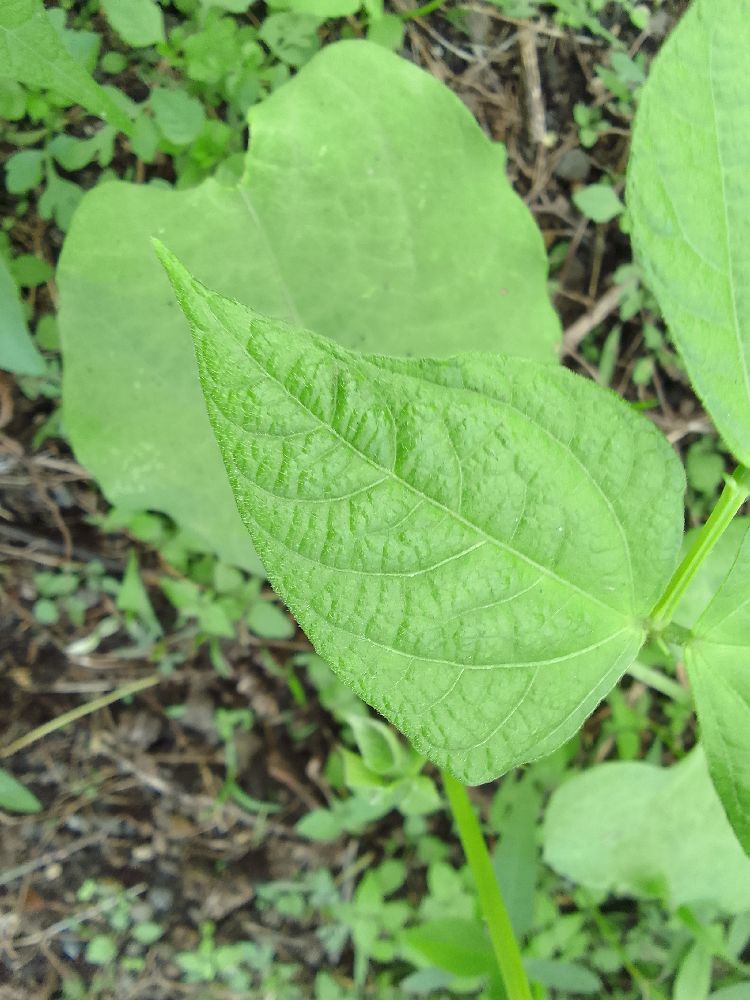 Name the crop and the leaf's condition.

common bean, healthy
